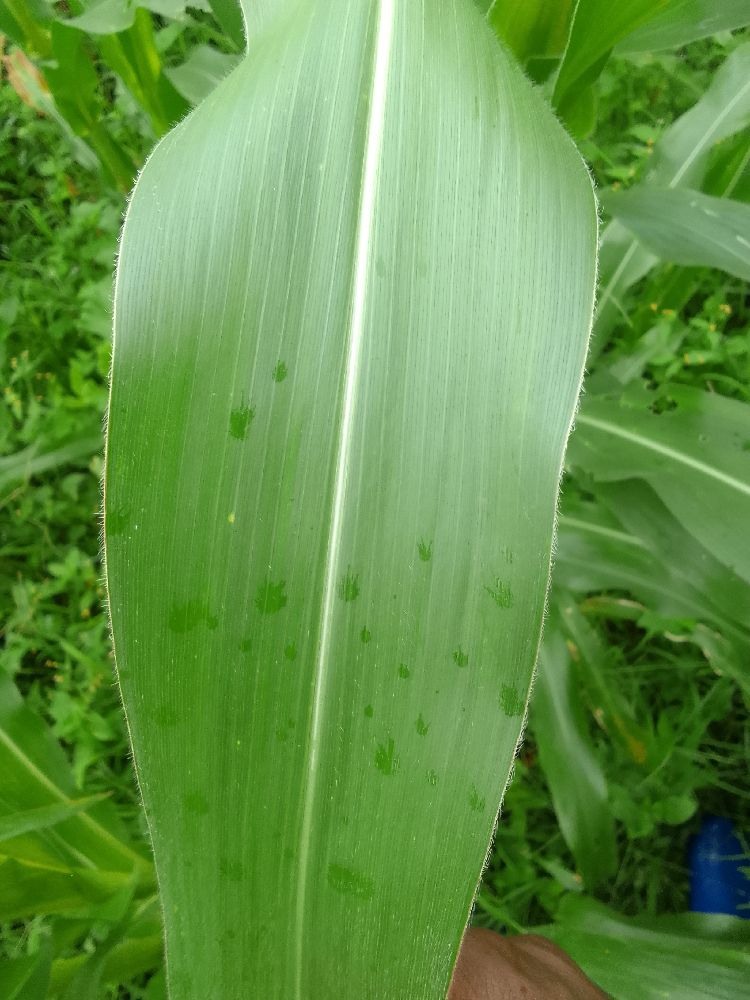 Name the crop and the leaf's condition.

maize, healthy
